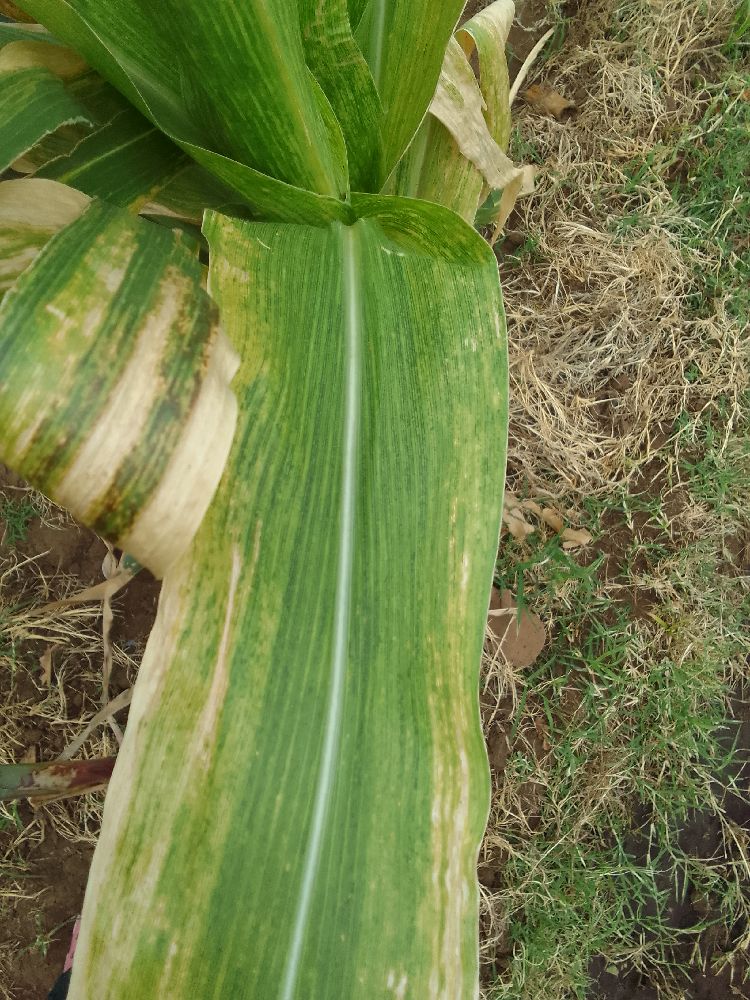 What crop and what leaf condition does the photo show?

maize, maize lethal necrosis
